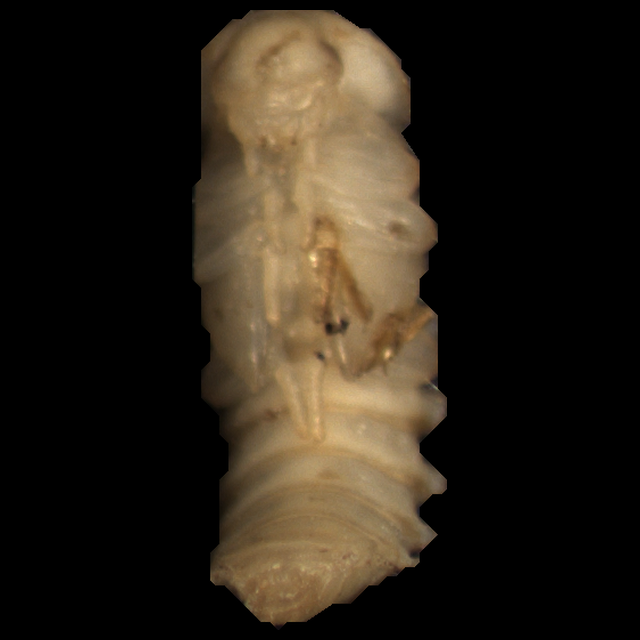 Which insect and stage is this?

mealworm pupa
